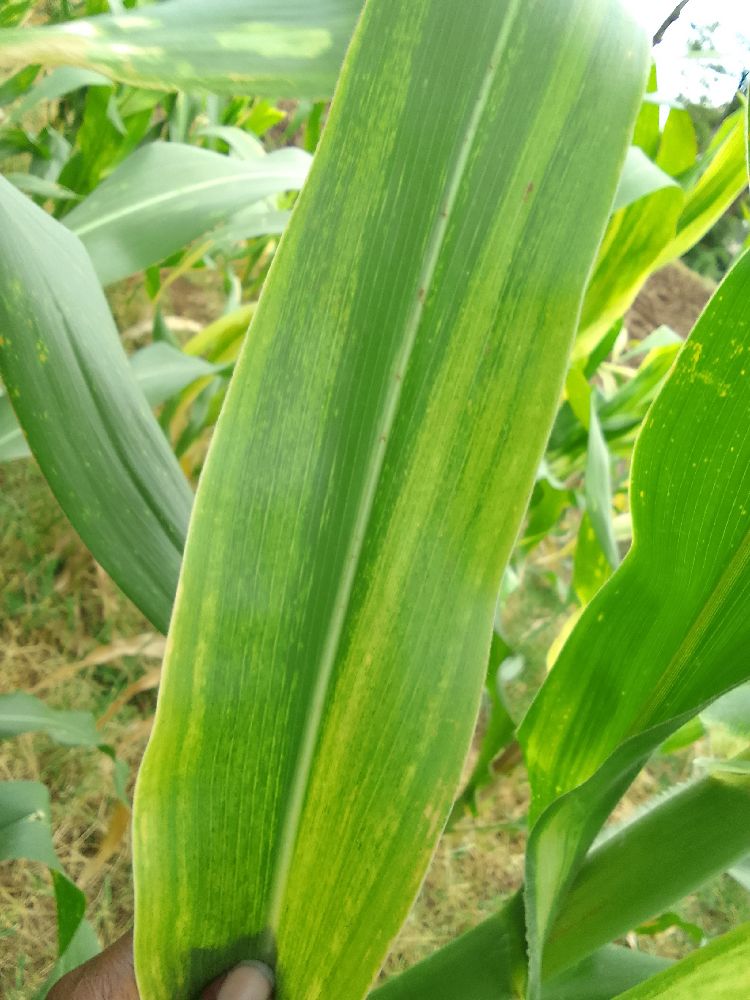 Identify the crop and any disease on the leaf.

maize, maize lethal necrosis
